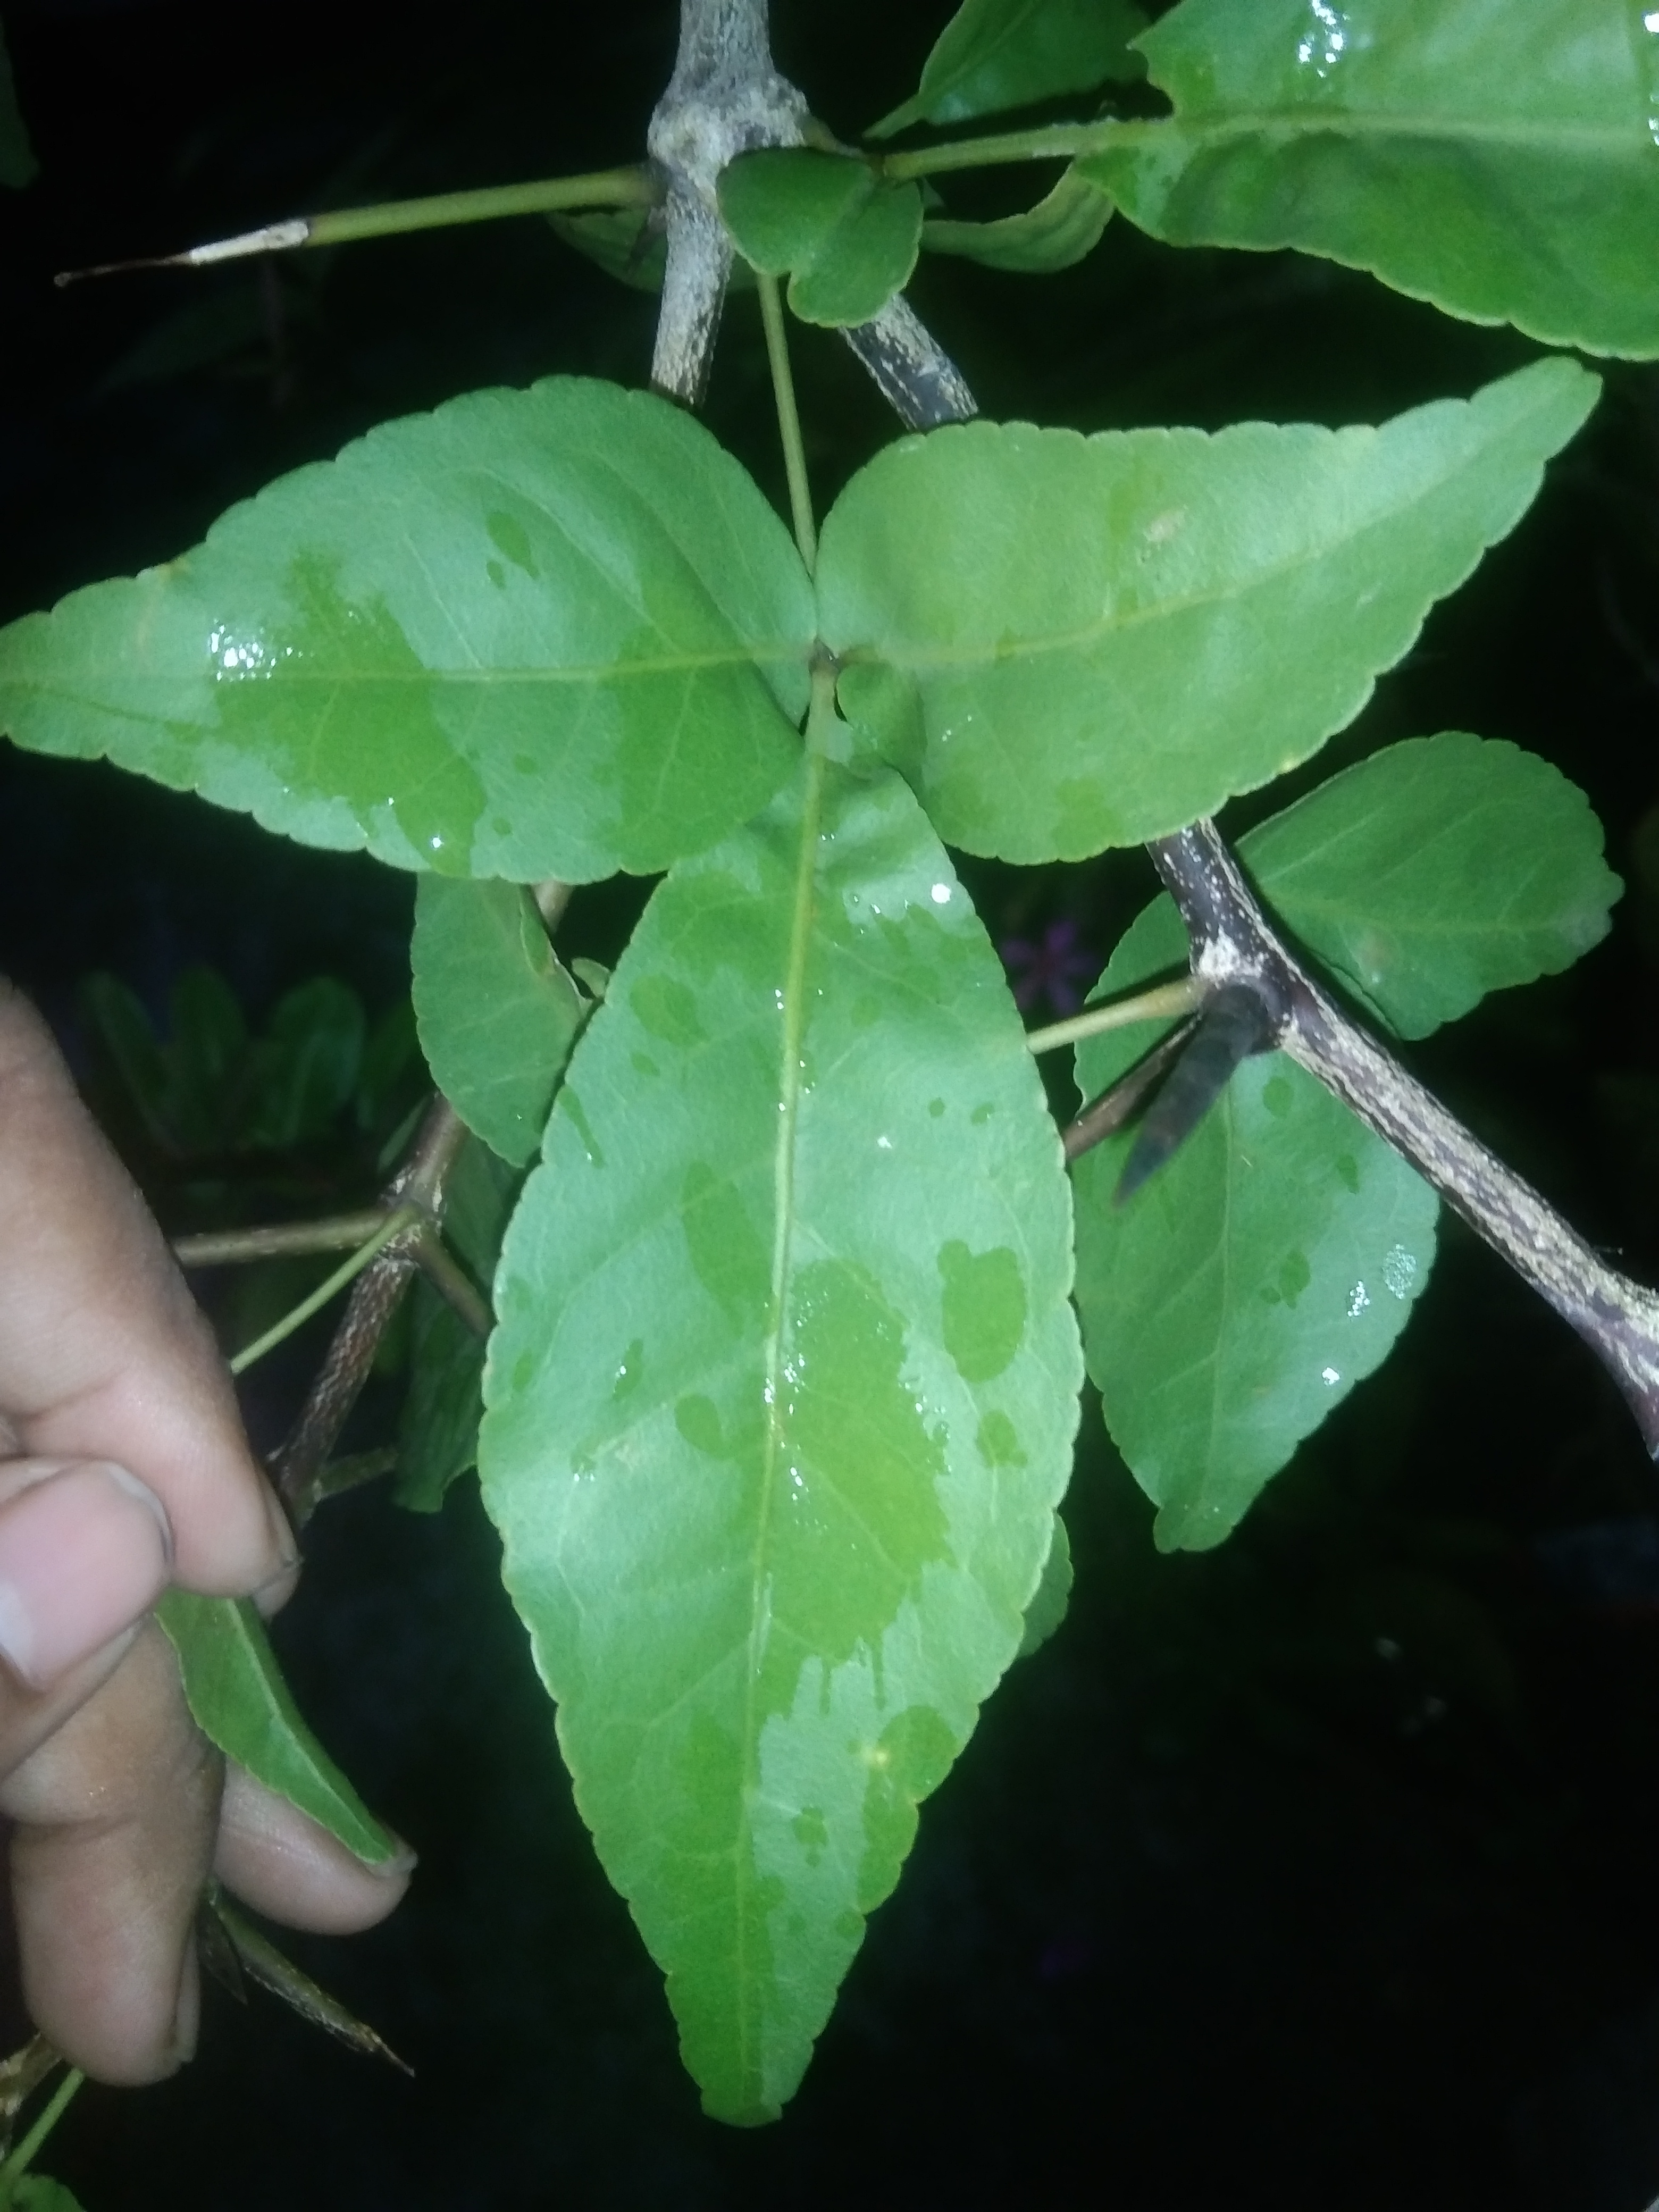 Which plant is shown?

wood apple
